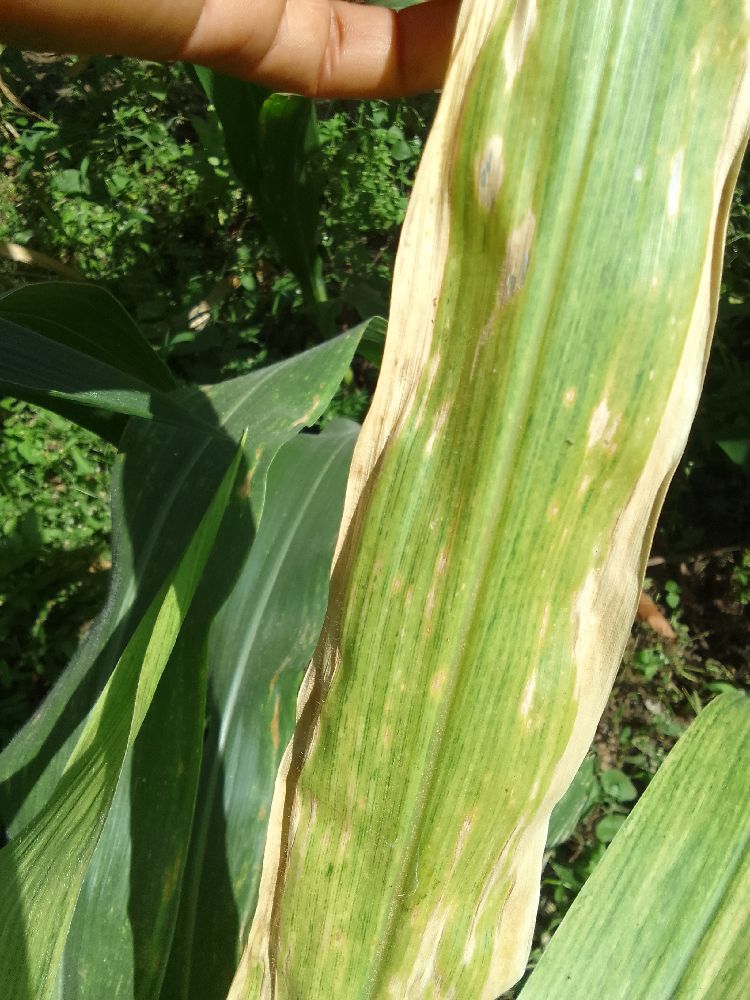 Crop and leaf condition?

maize, maize lethal necrosis
